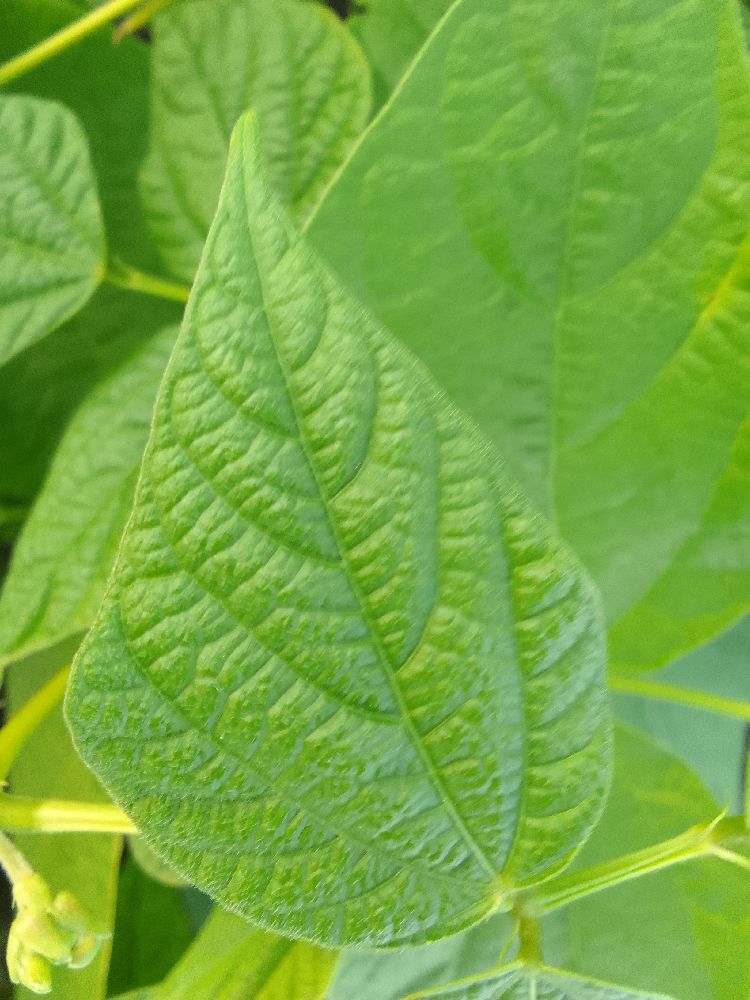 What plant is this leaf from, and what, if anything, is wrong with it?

common bean, healthy
